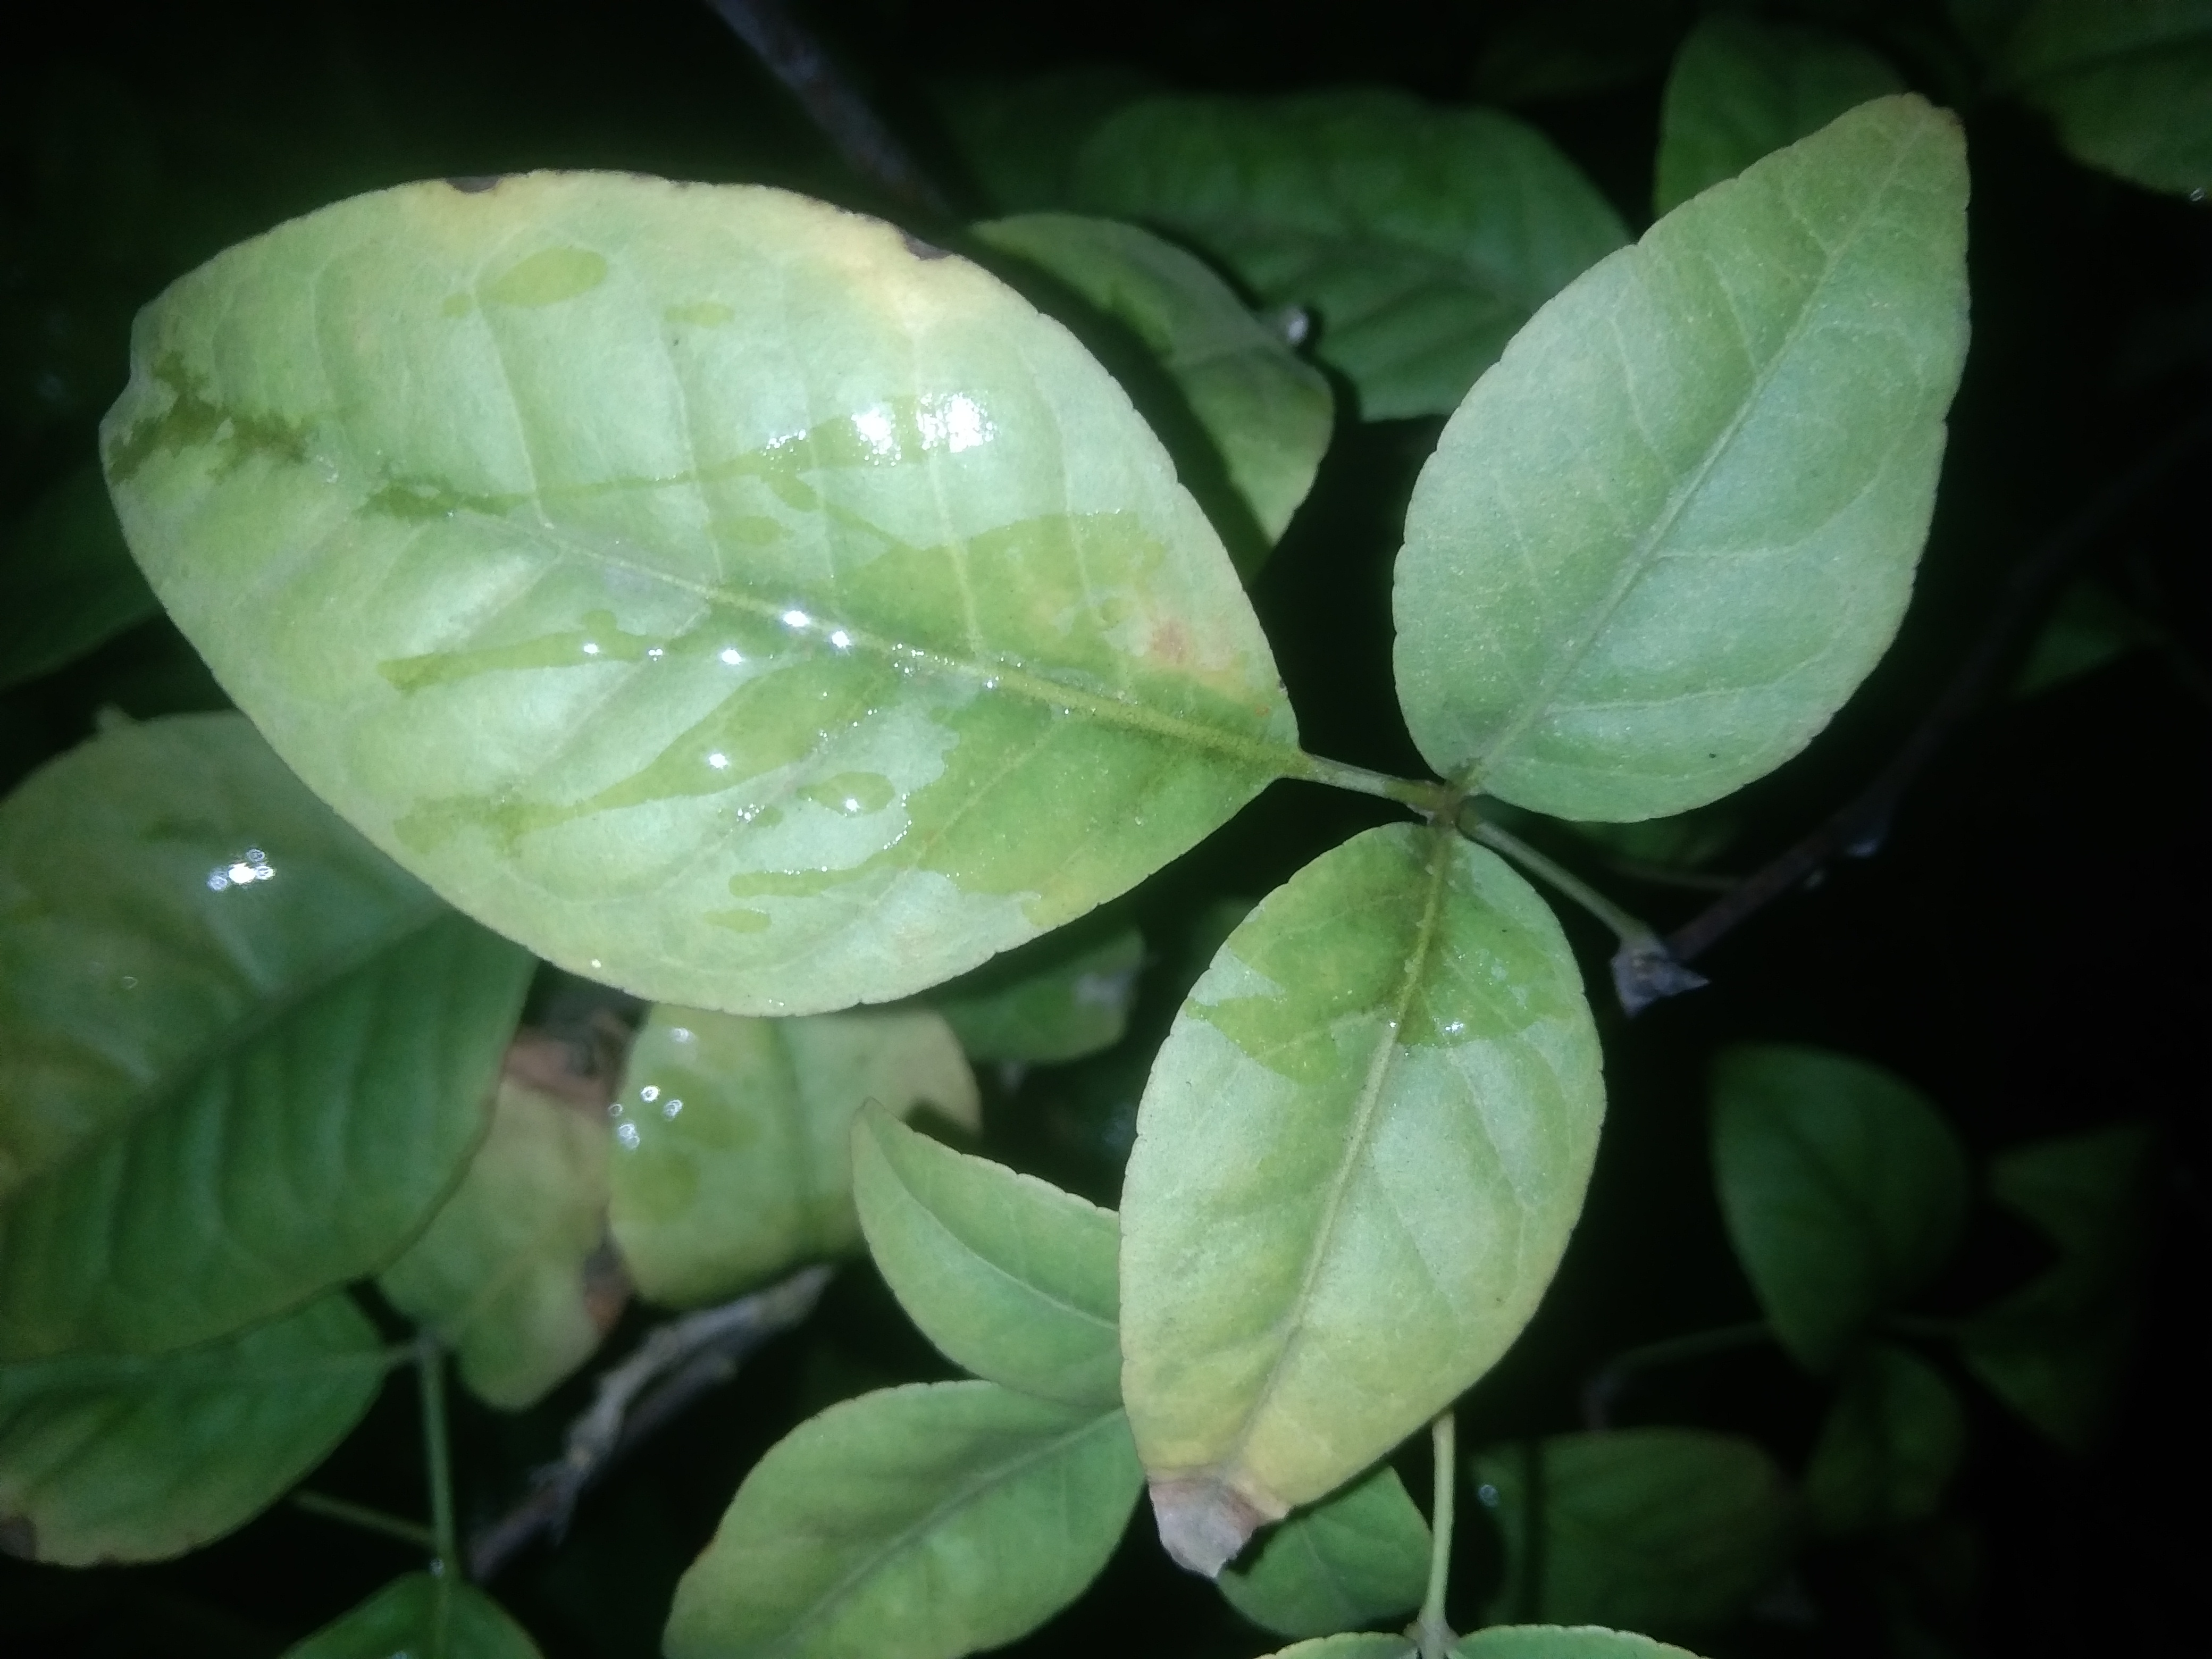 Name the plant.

wood apple
